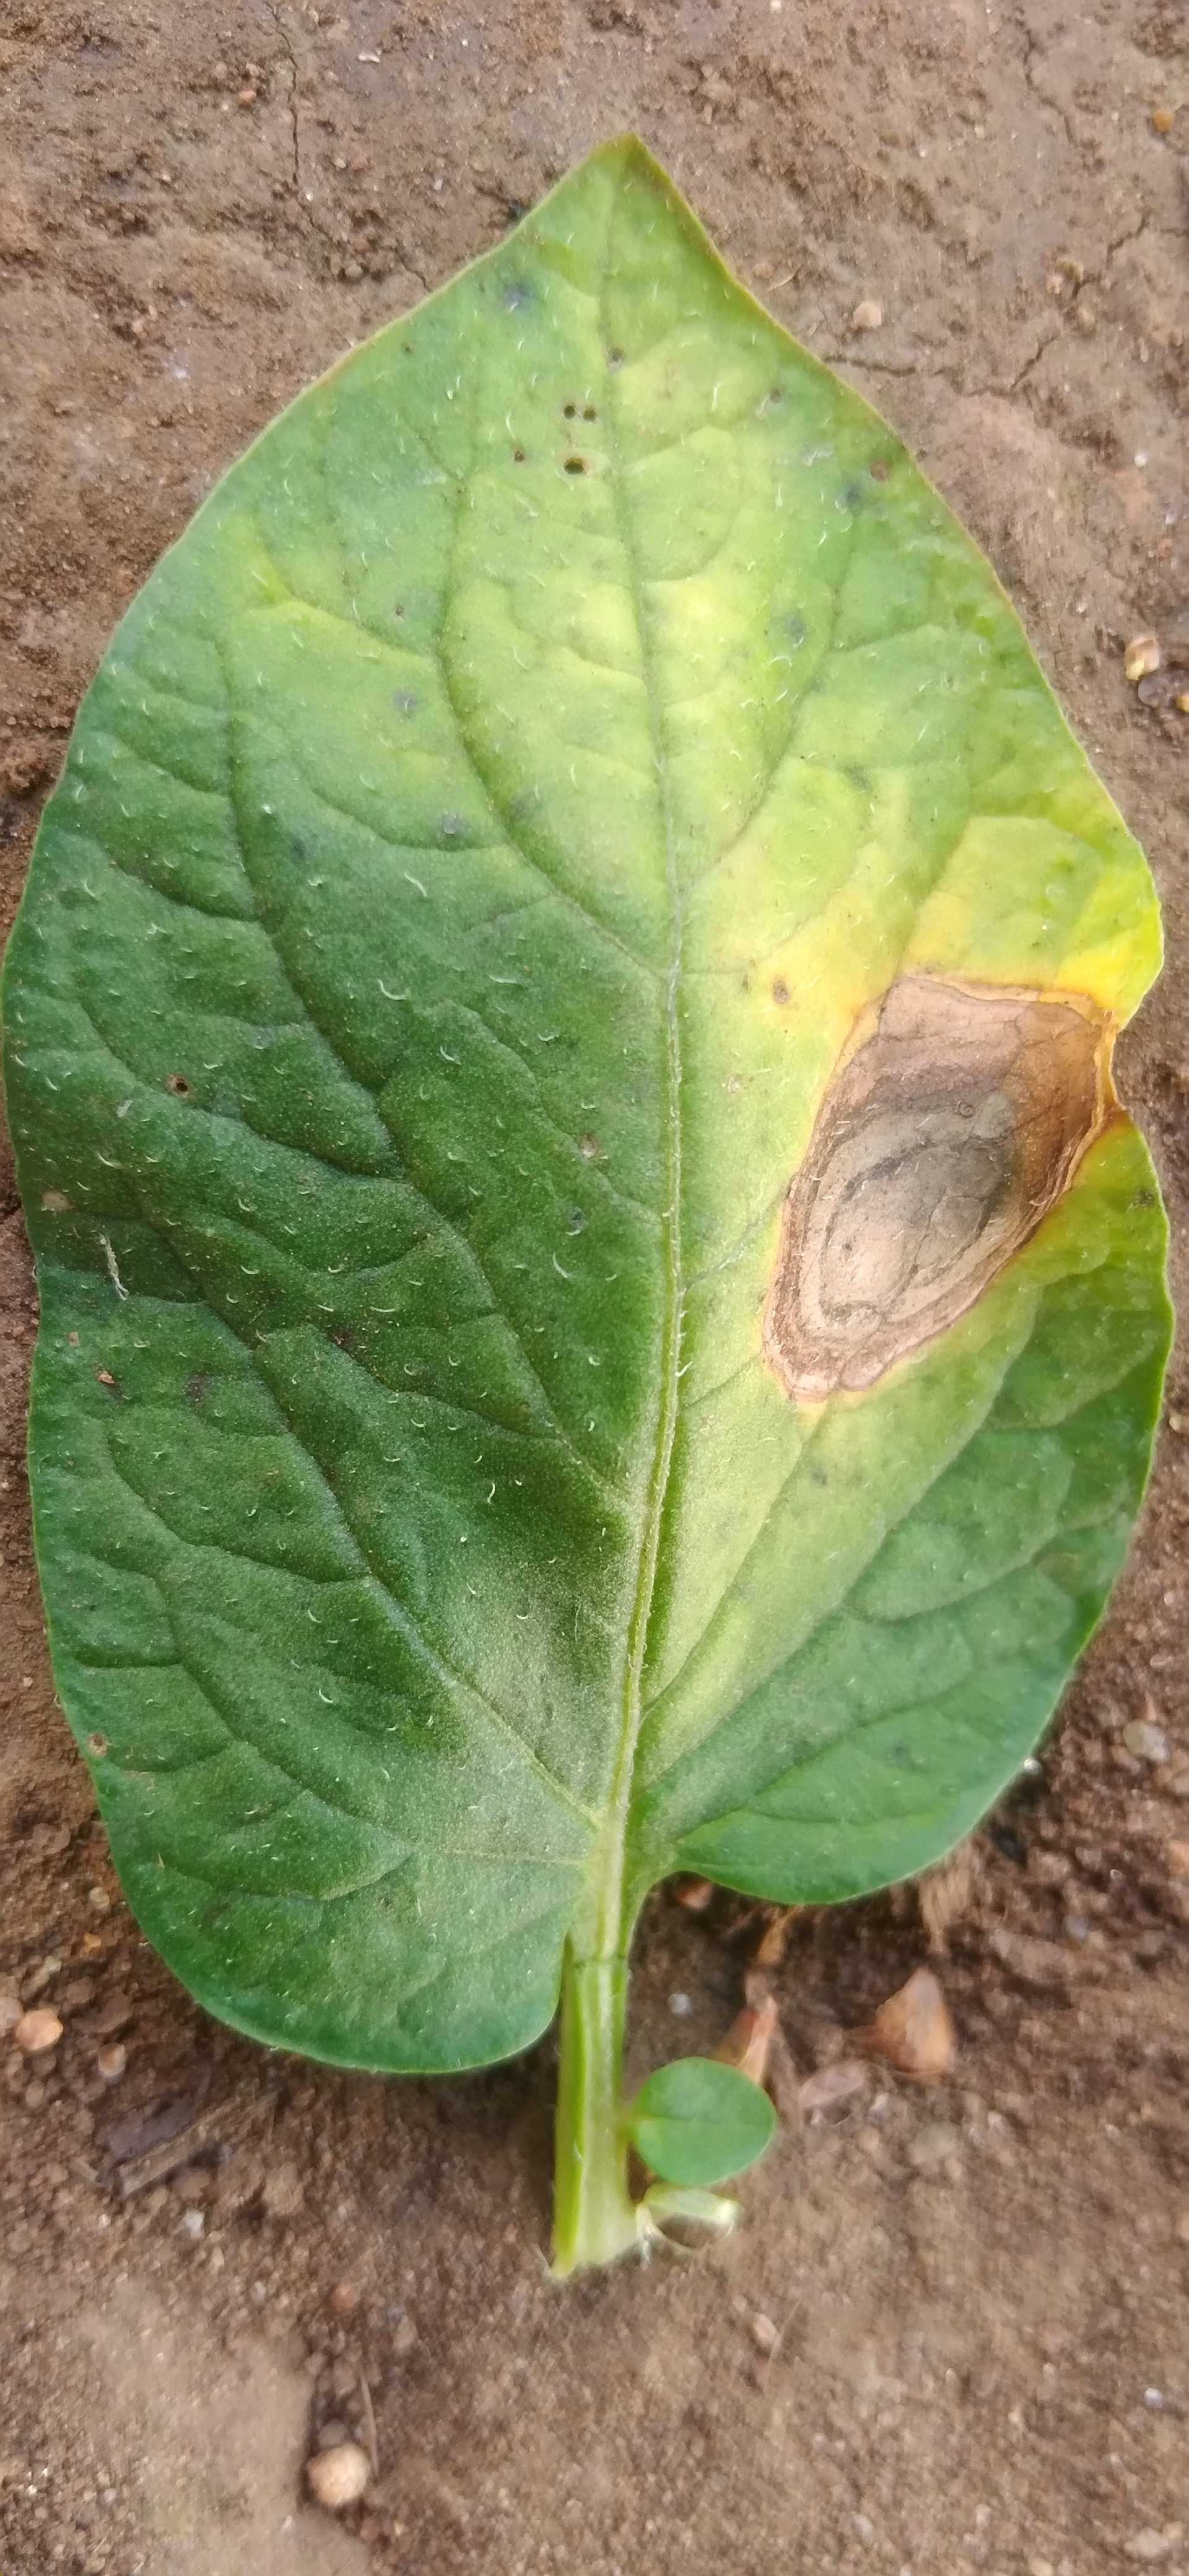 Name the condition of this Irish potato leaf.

early blight
